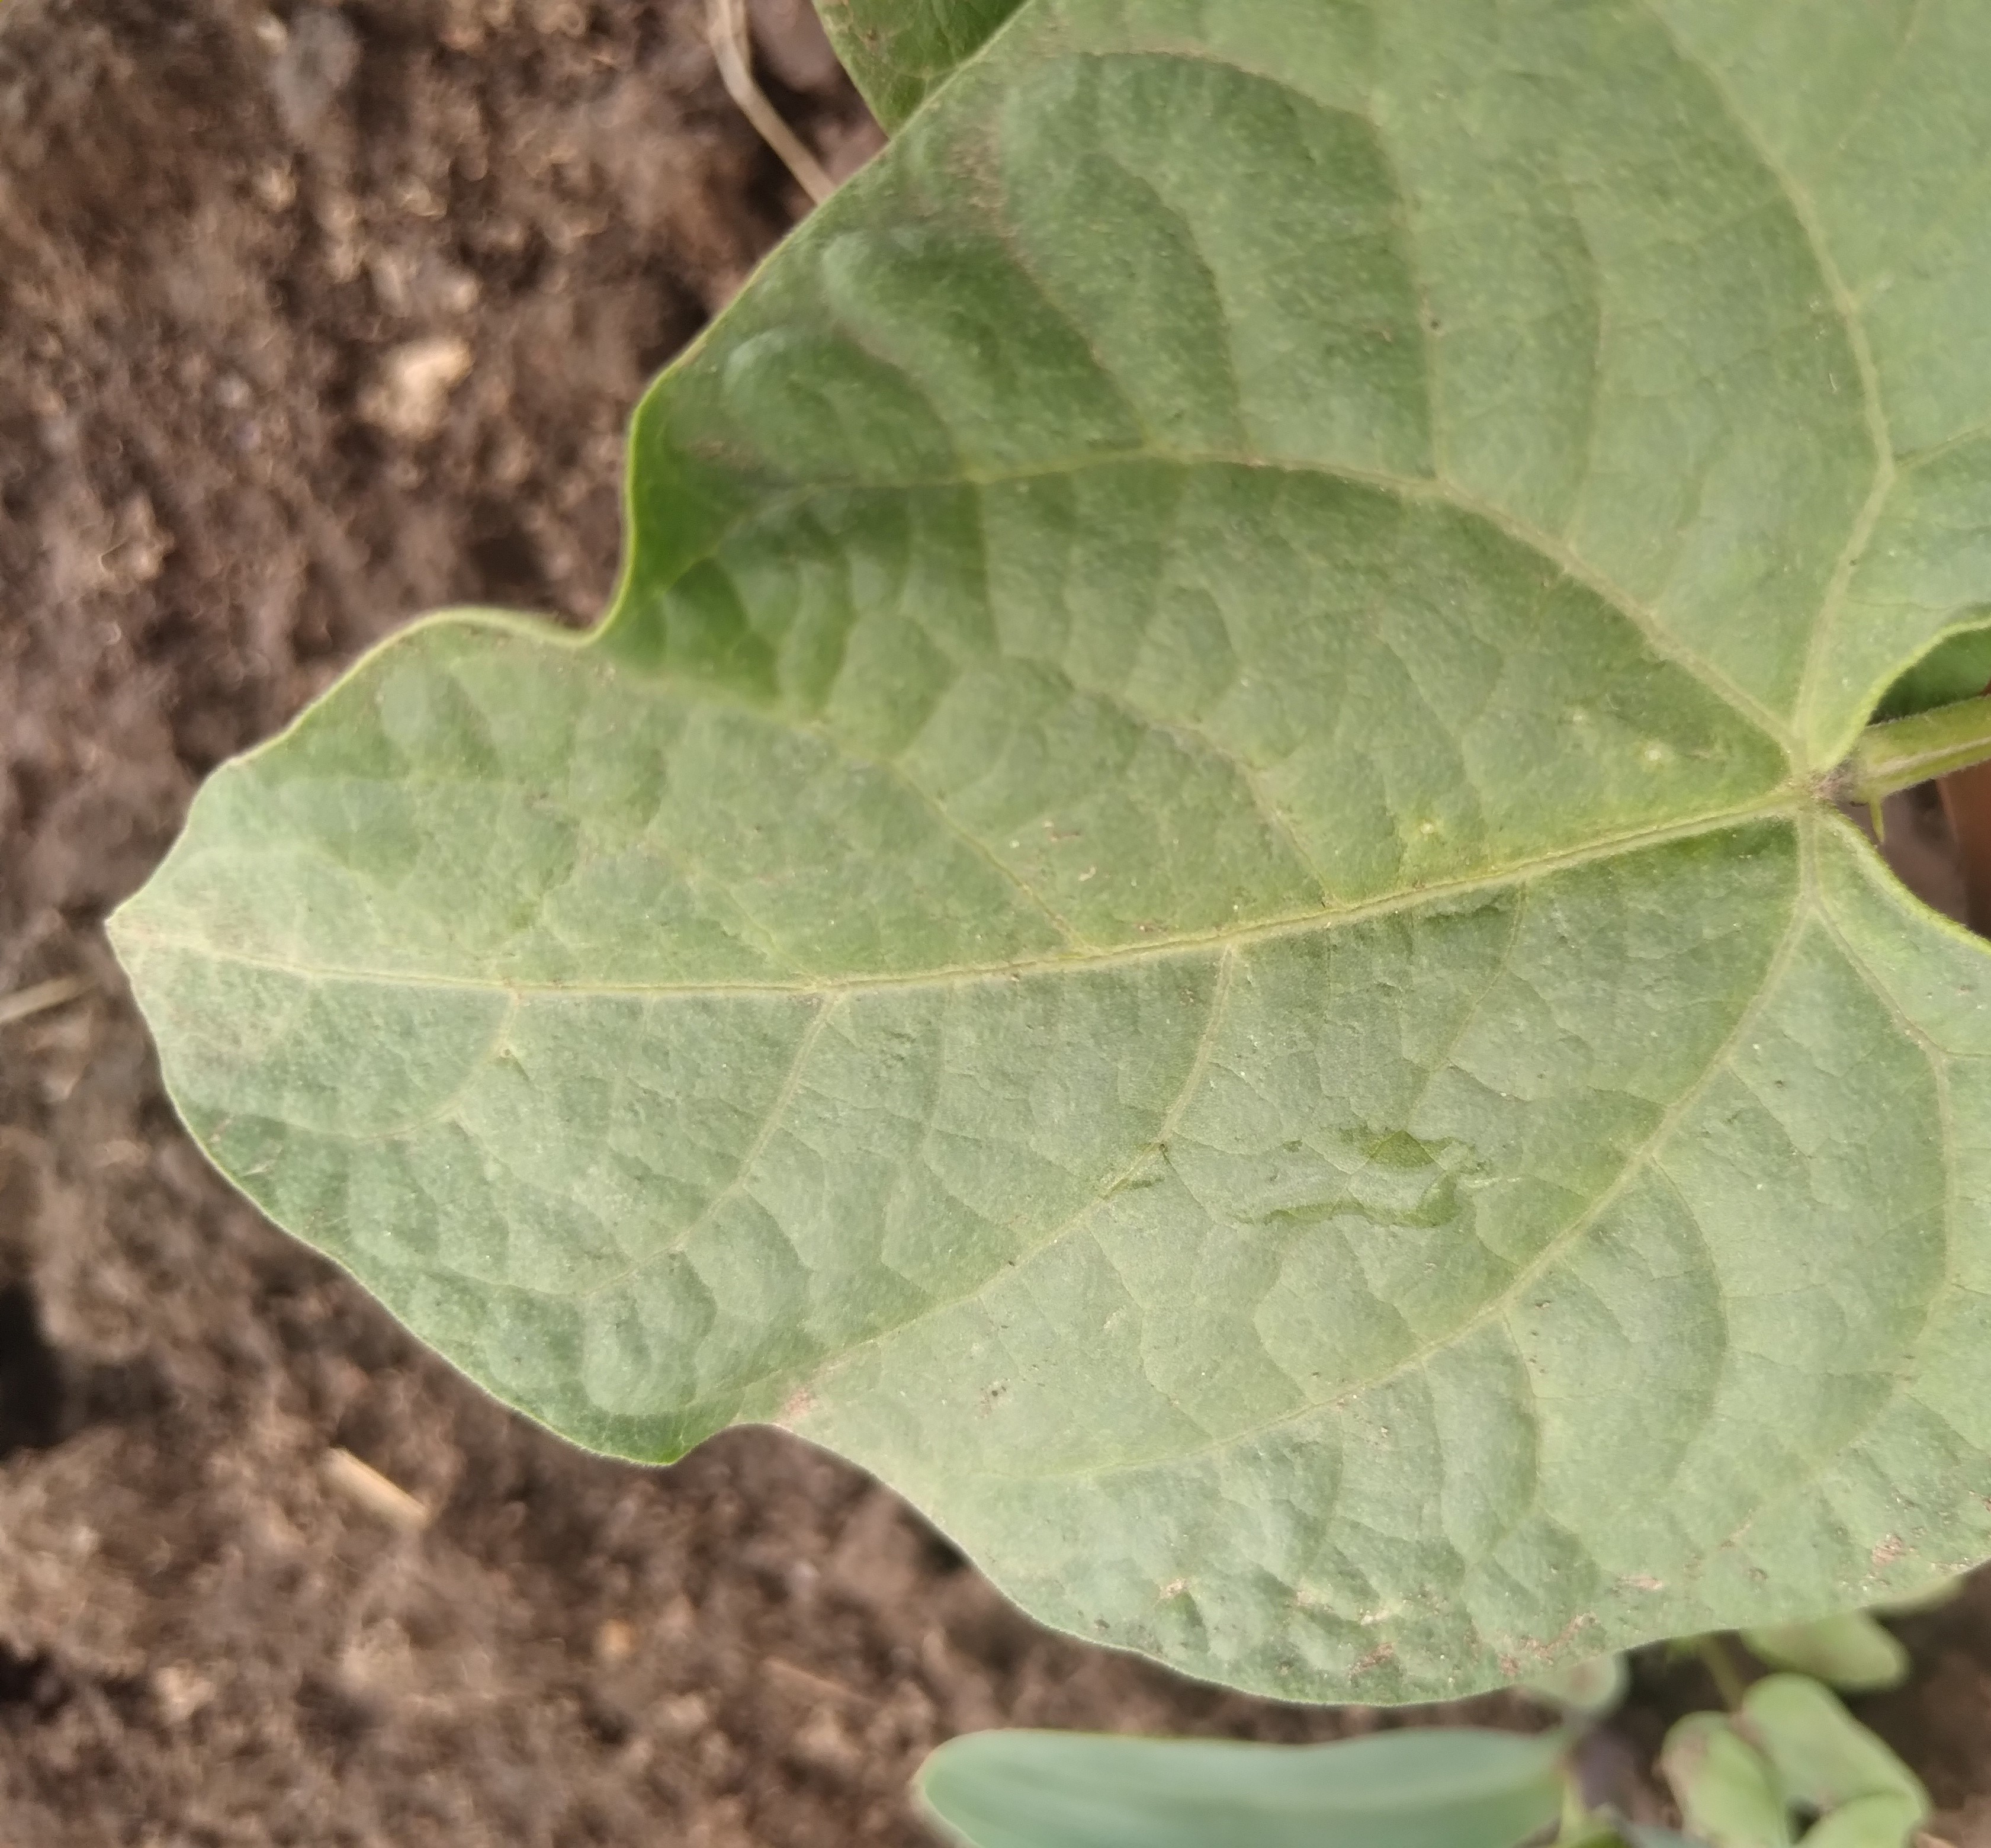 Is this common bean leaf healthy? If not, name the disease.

healthy
